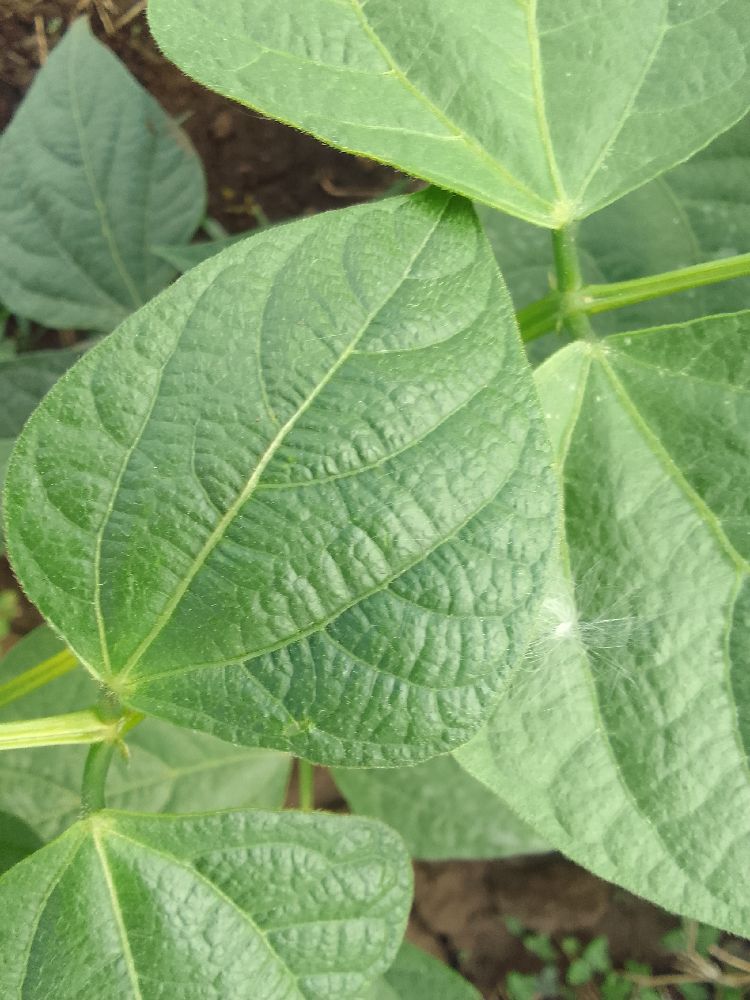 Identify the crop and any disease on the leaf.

common bean, healthy
